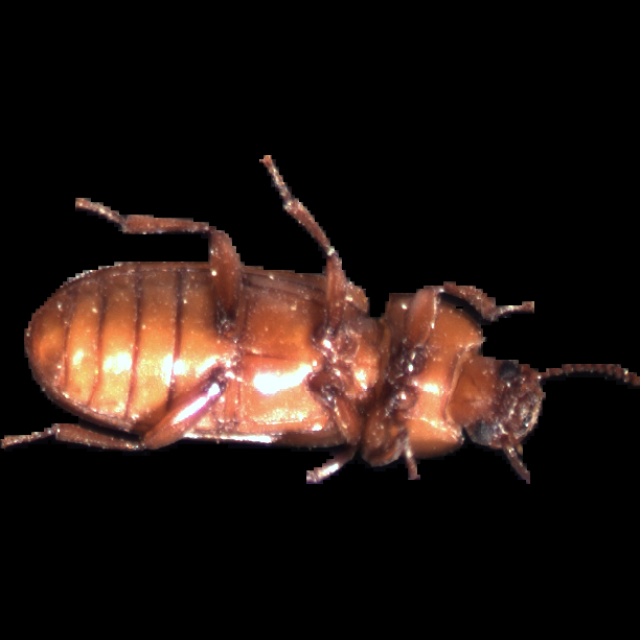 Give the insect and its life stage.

mealworm beetle
